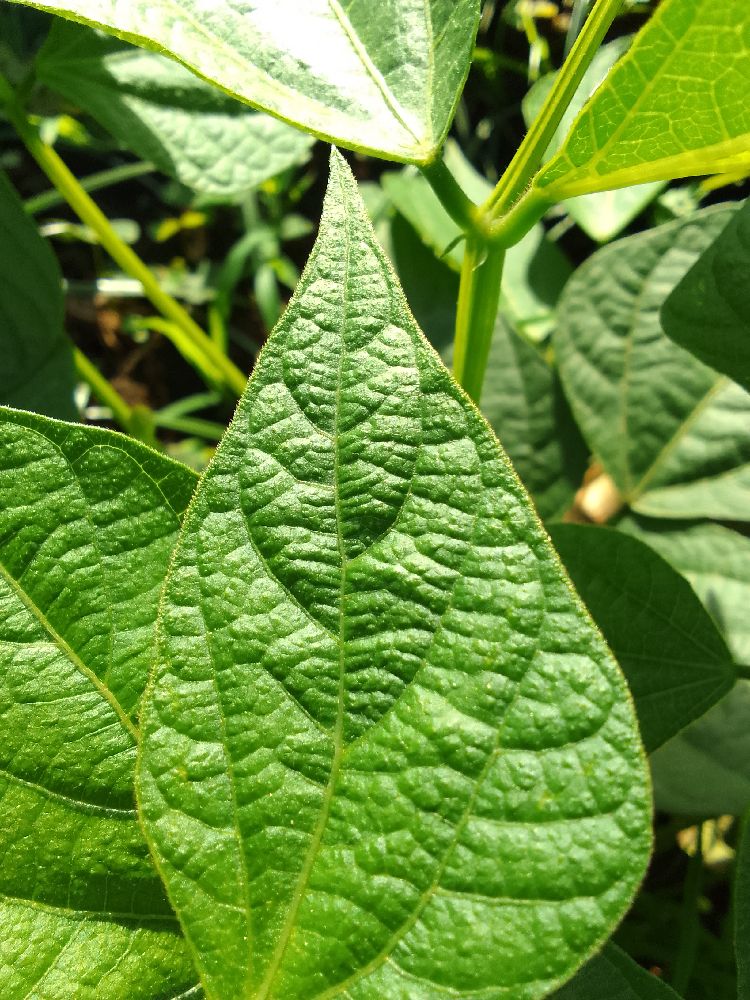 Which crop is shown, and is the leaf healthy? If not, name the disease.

common bean, healthy
